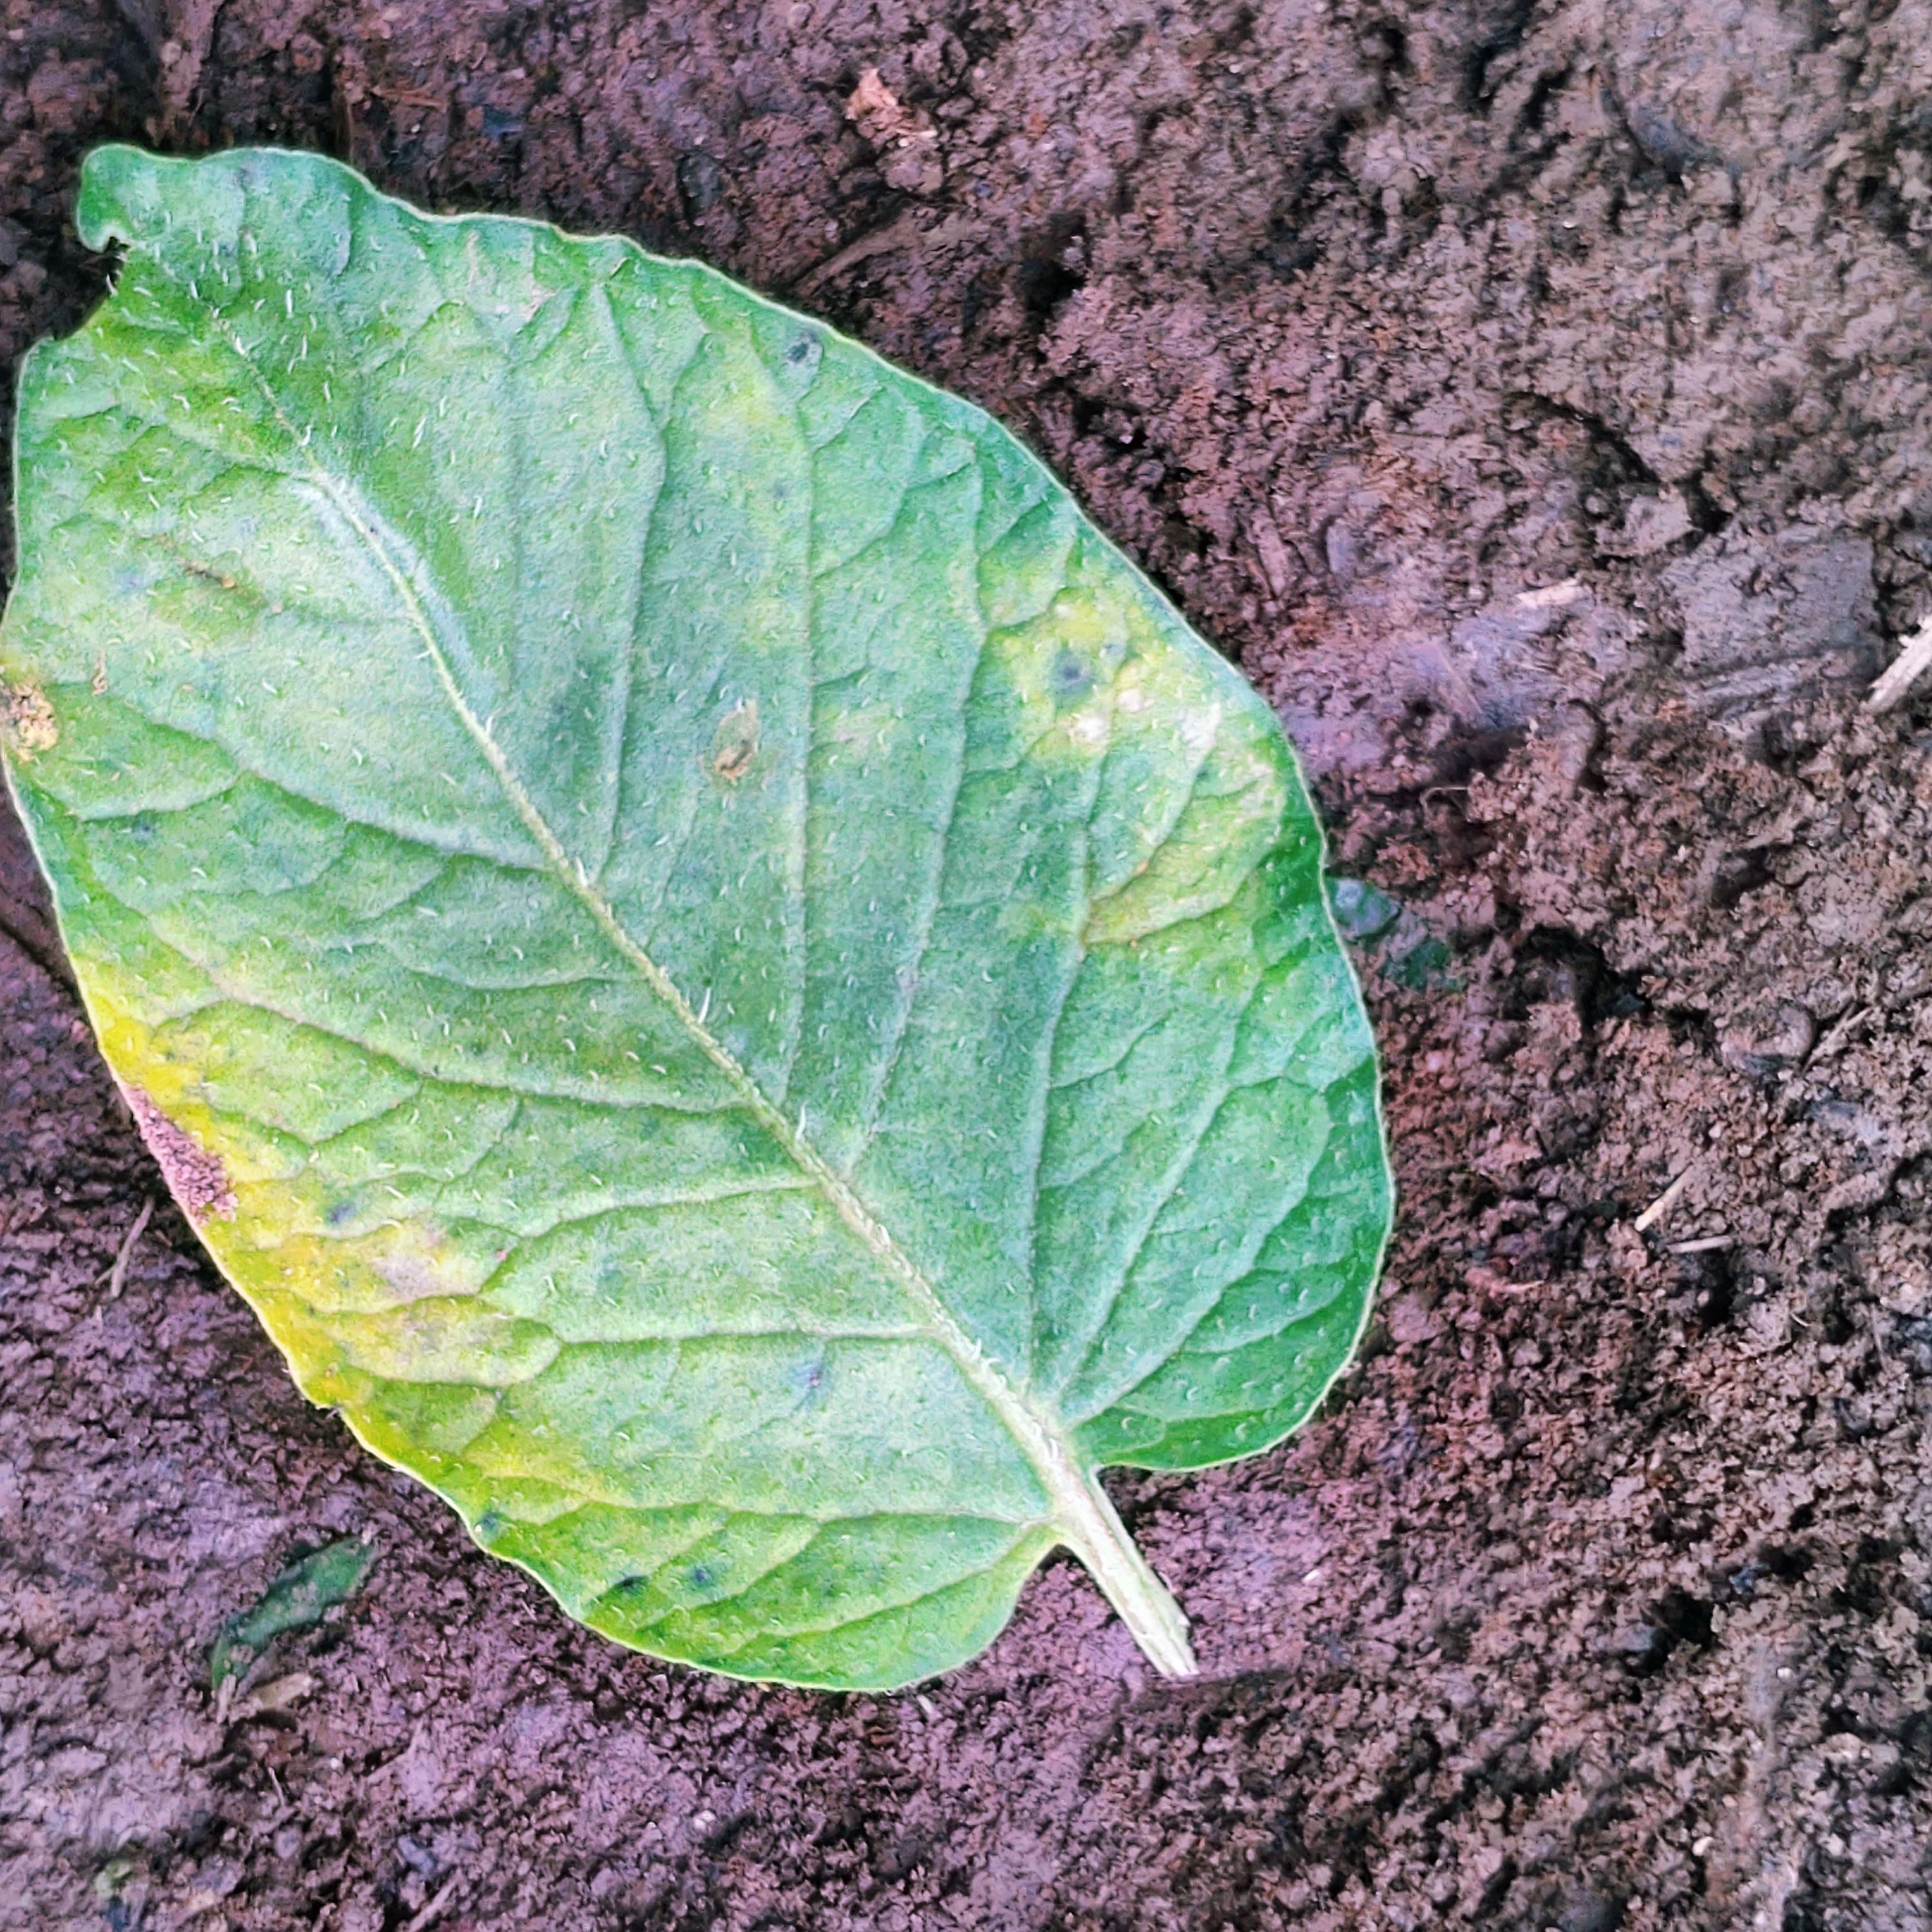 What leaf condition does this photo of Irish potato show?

late blight
